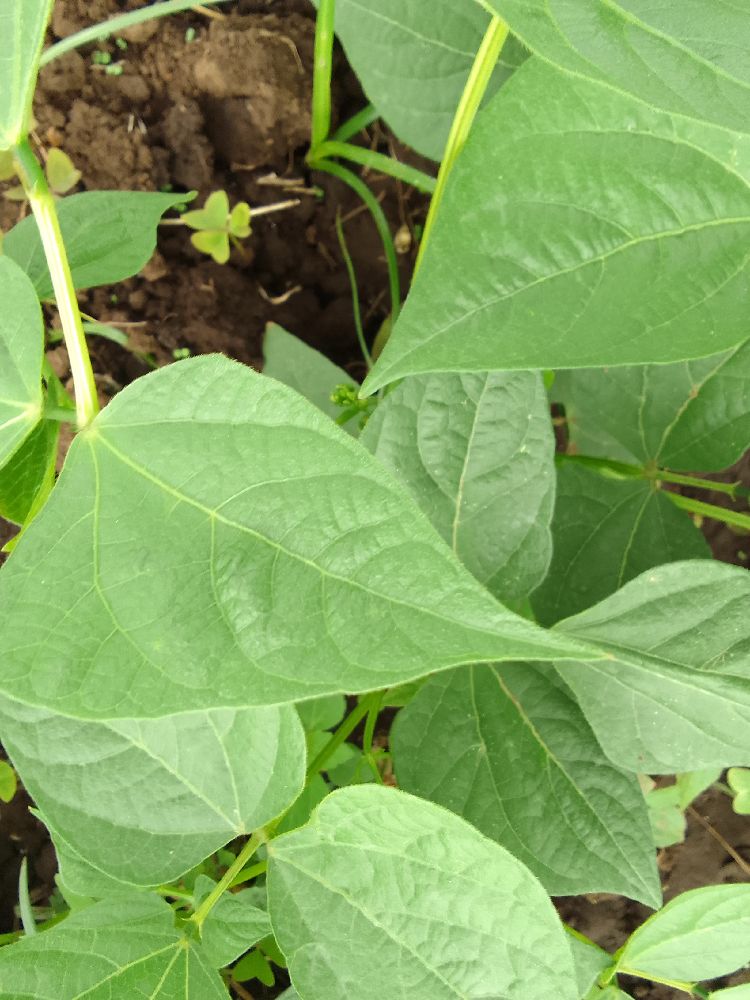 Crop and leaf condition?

common bean, healthy
